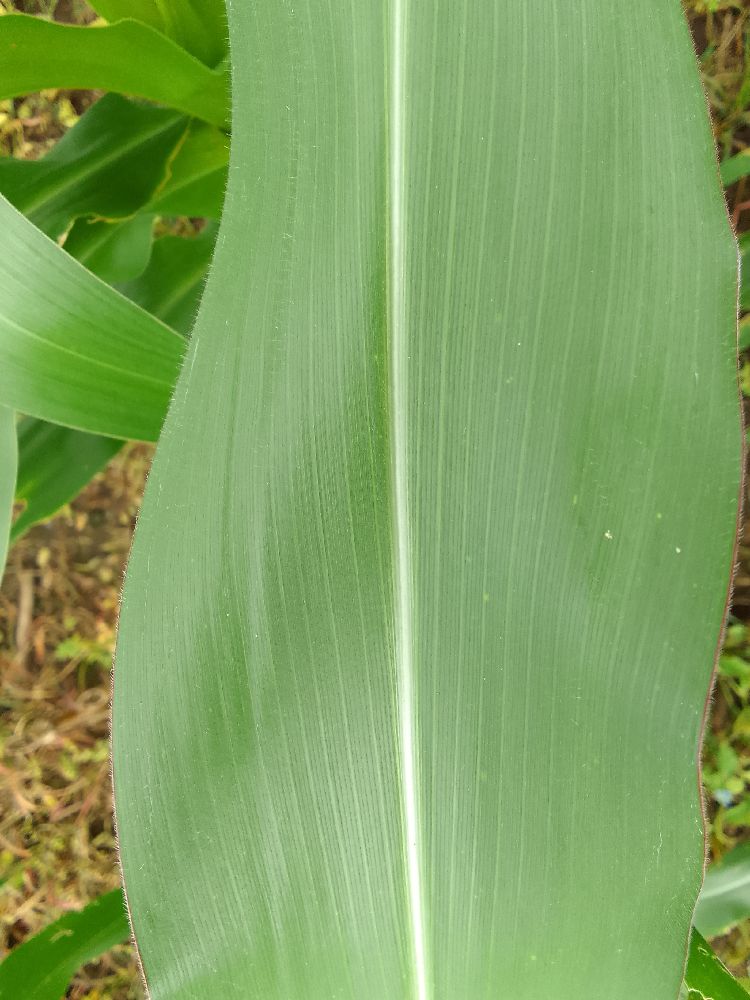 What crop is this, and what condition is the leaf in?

maize, healthy
